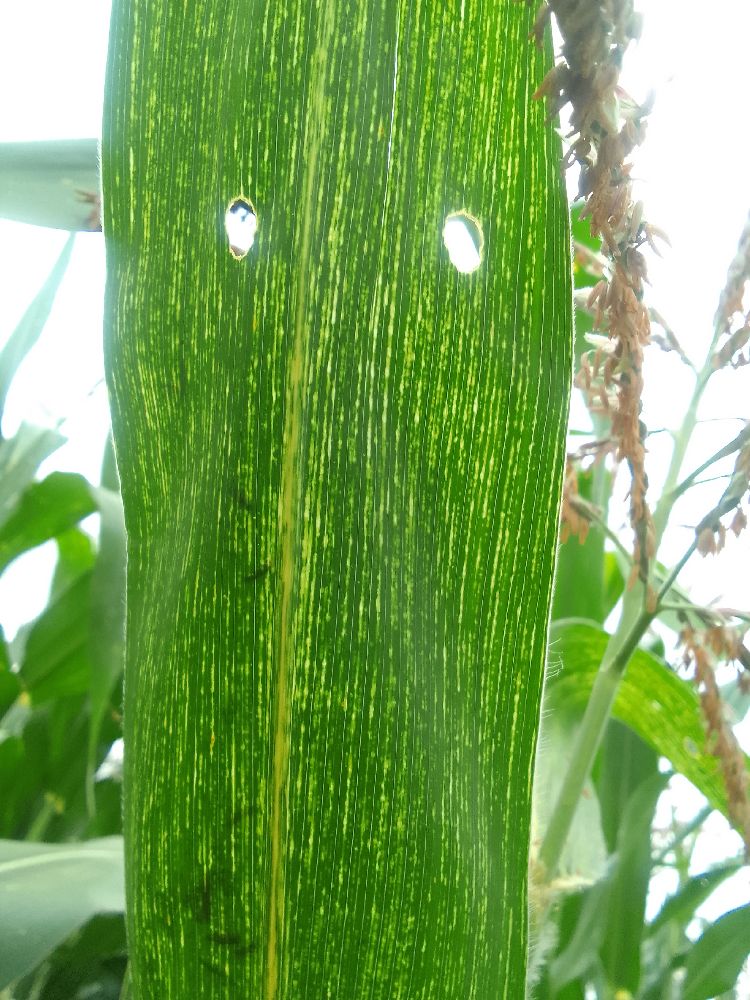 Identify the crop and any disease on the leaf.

maize, maize streak virus
